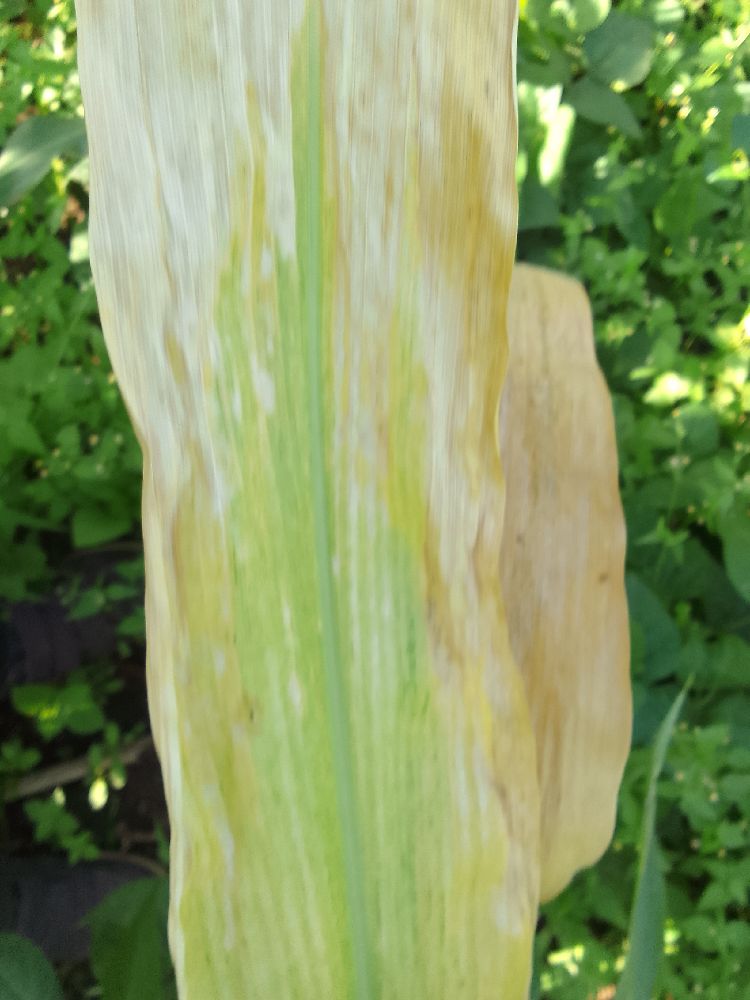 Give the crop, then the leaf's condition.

maize, maize lethal necrosis
